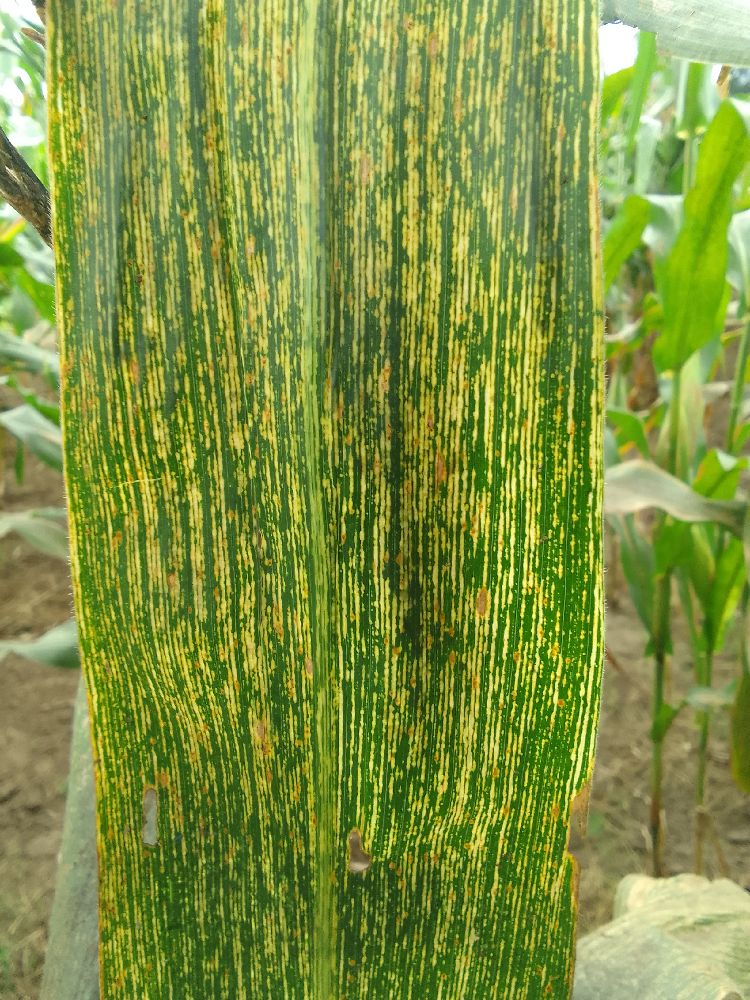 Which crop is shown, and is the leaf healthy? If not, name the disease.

maize, maize streak virus
